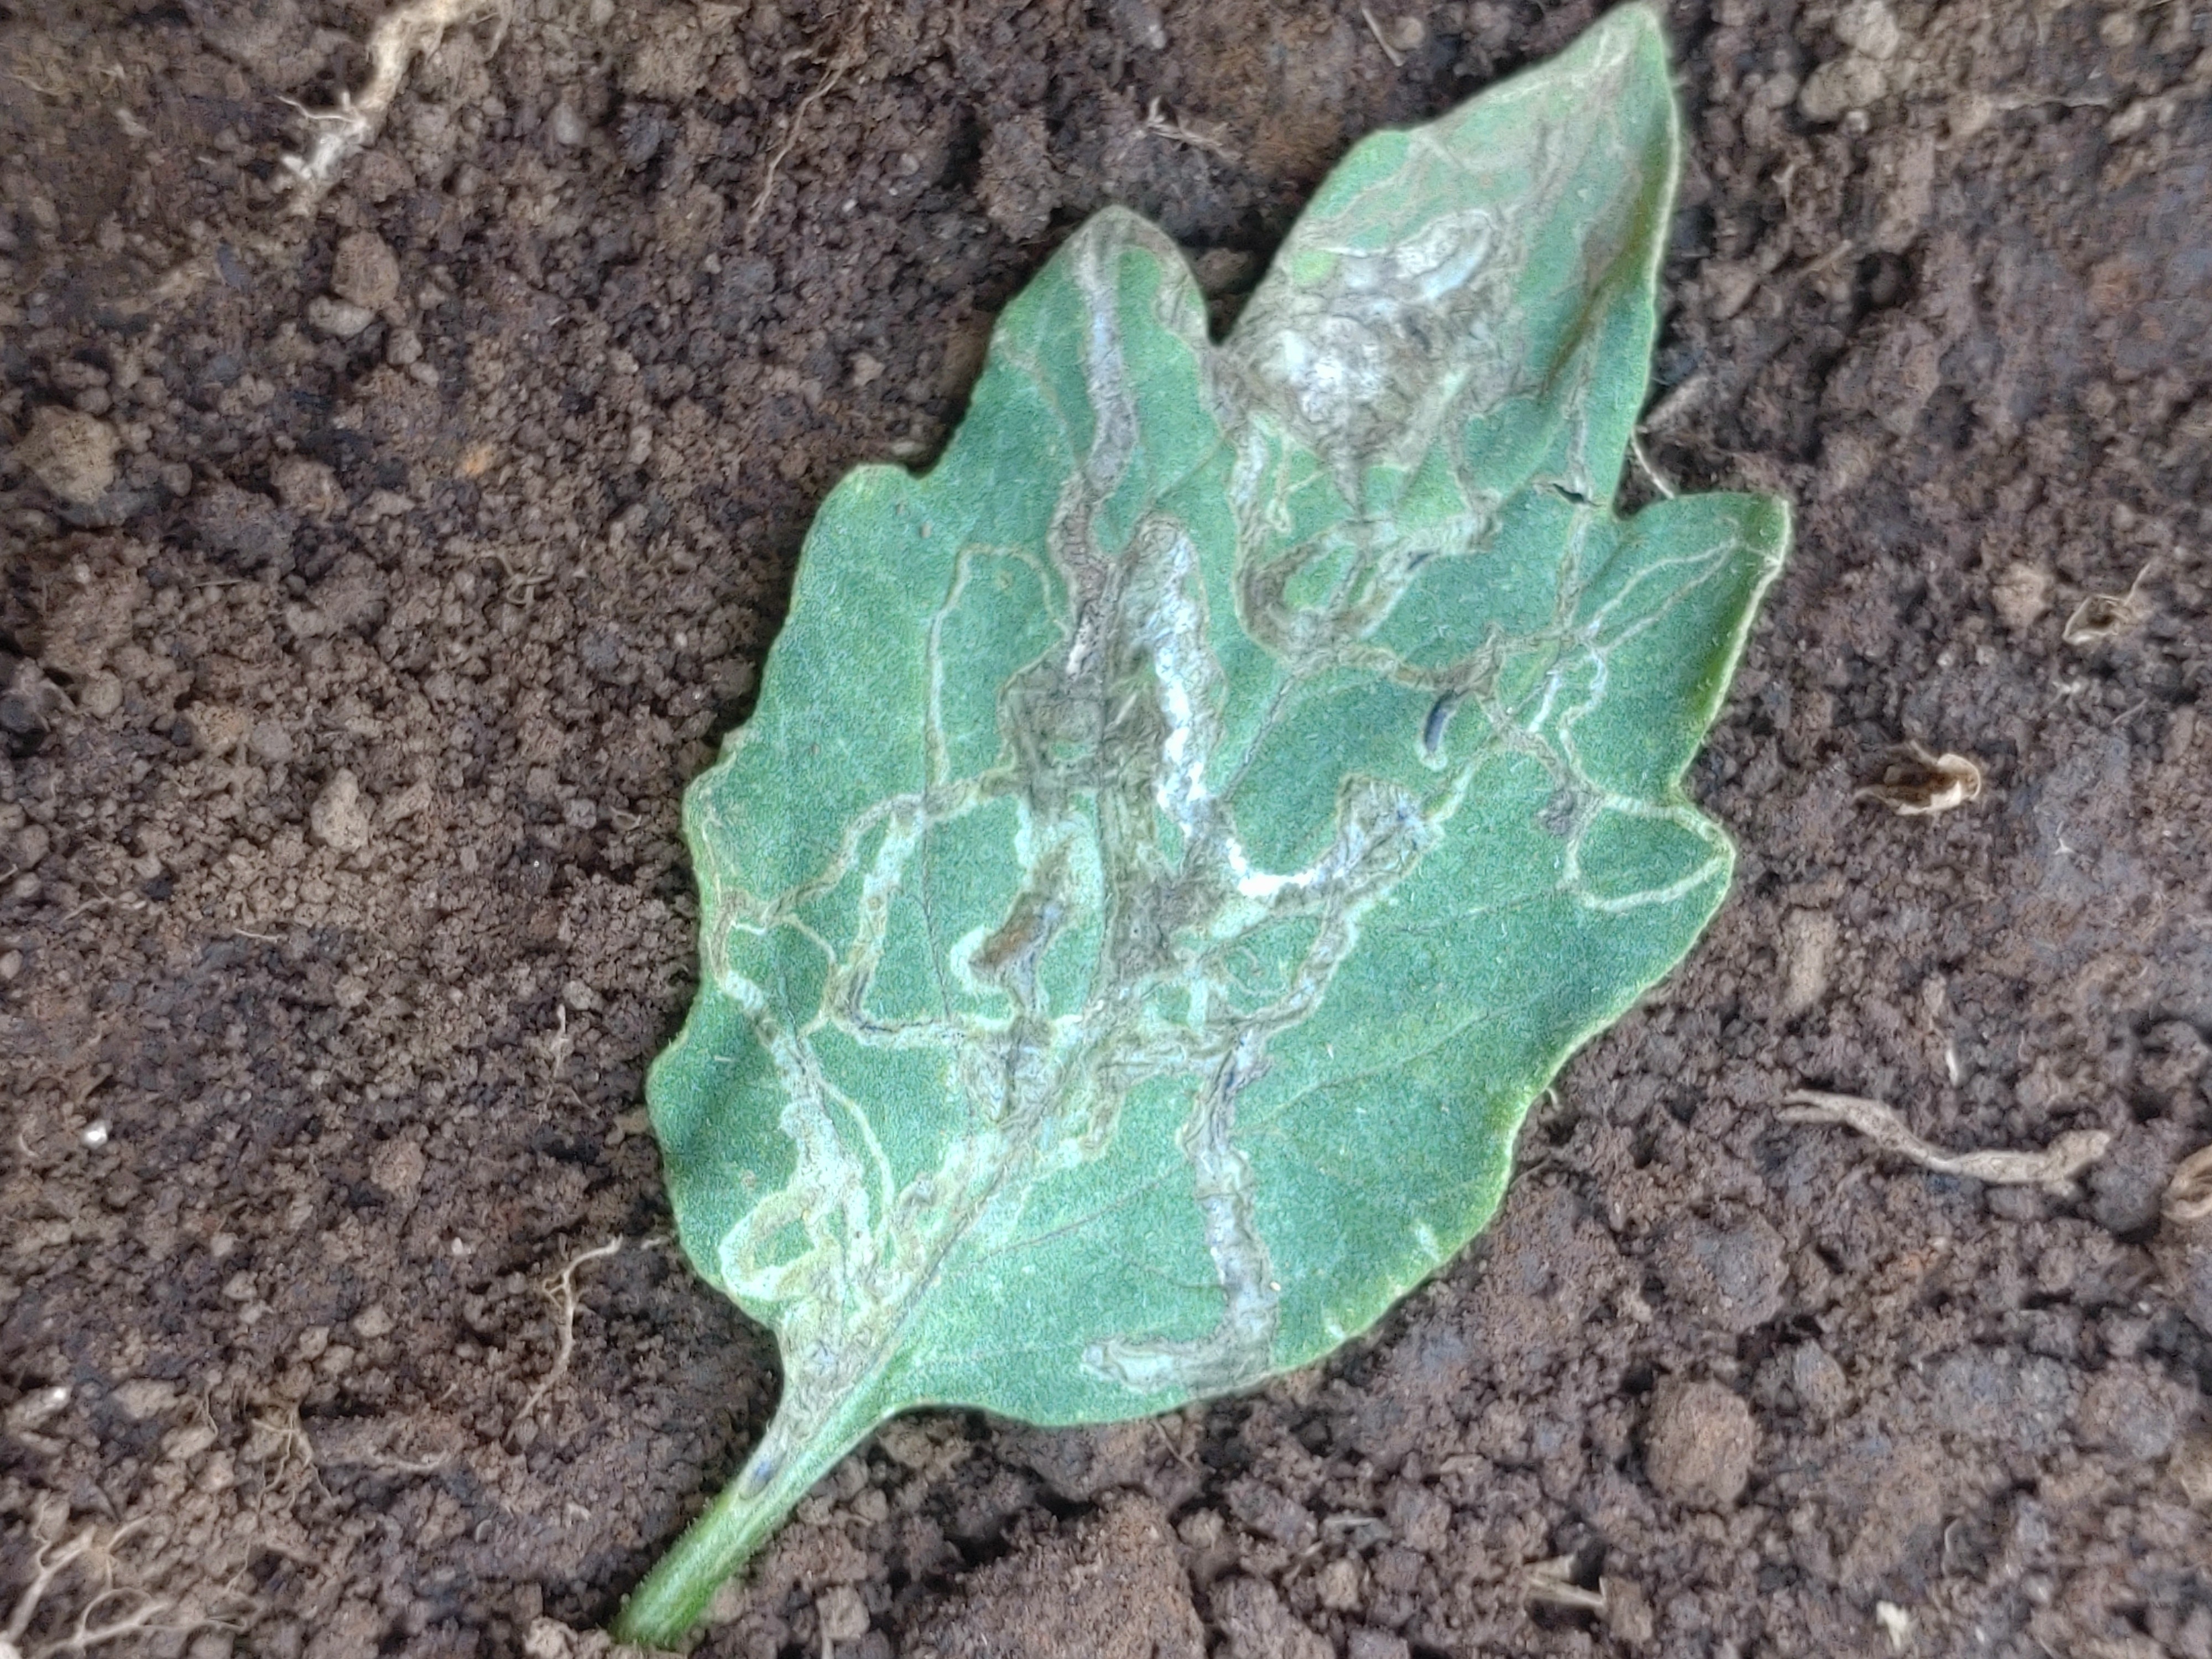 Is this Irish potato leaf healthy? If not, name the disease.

late blight
